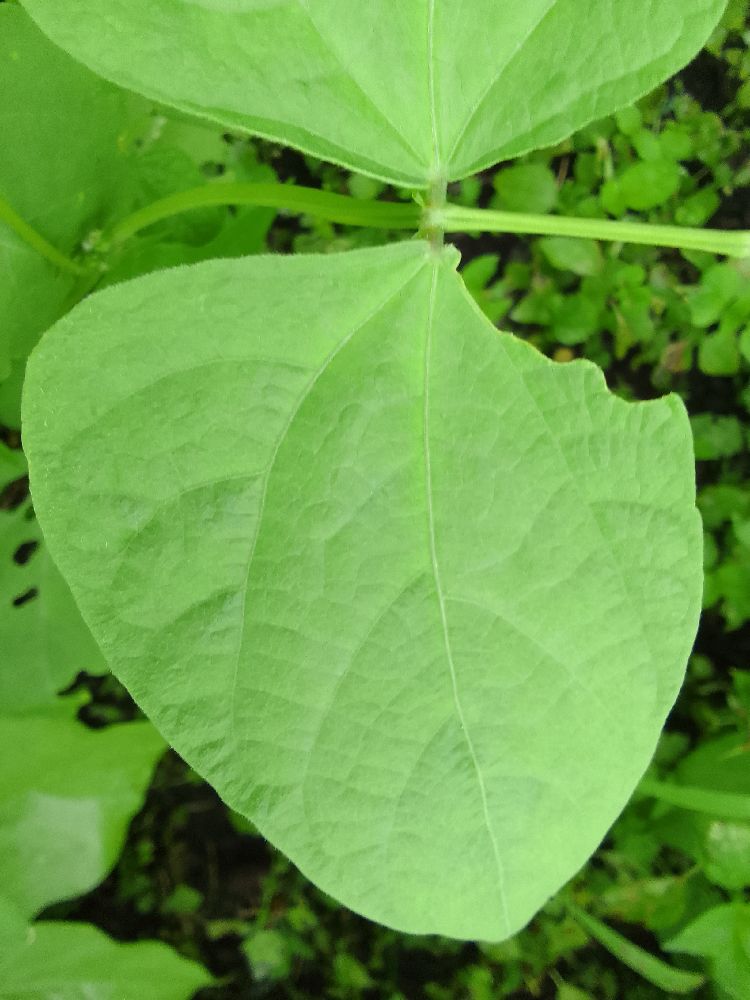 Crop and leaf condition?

common bean, healthy
